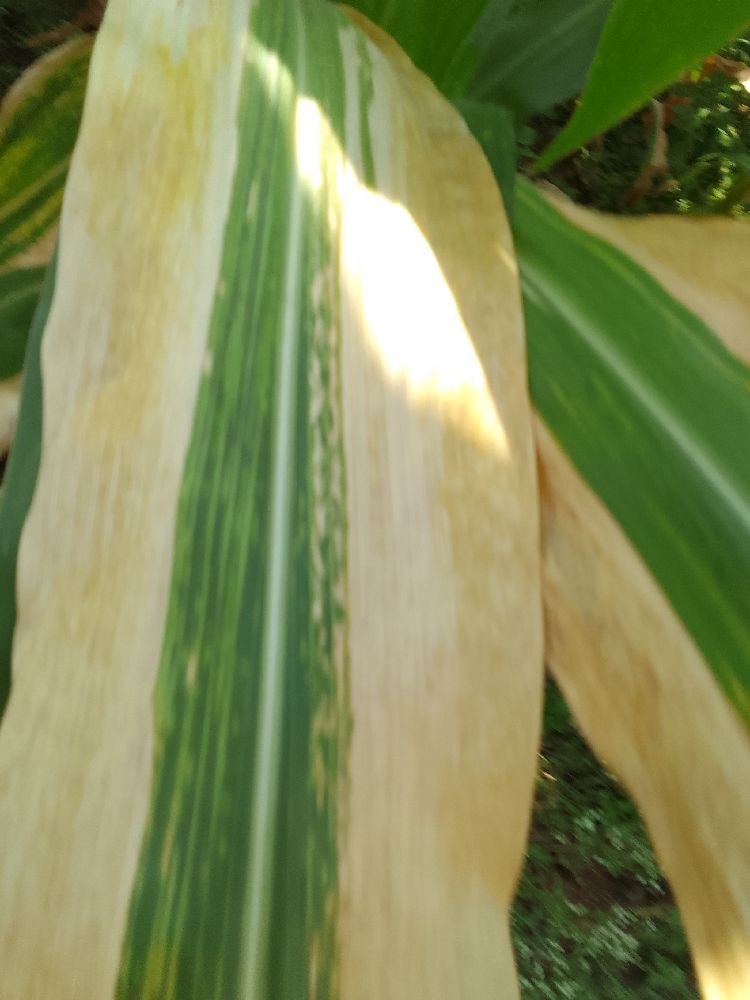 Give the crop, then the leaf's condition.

maize, maize lethal necrosis
